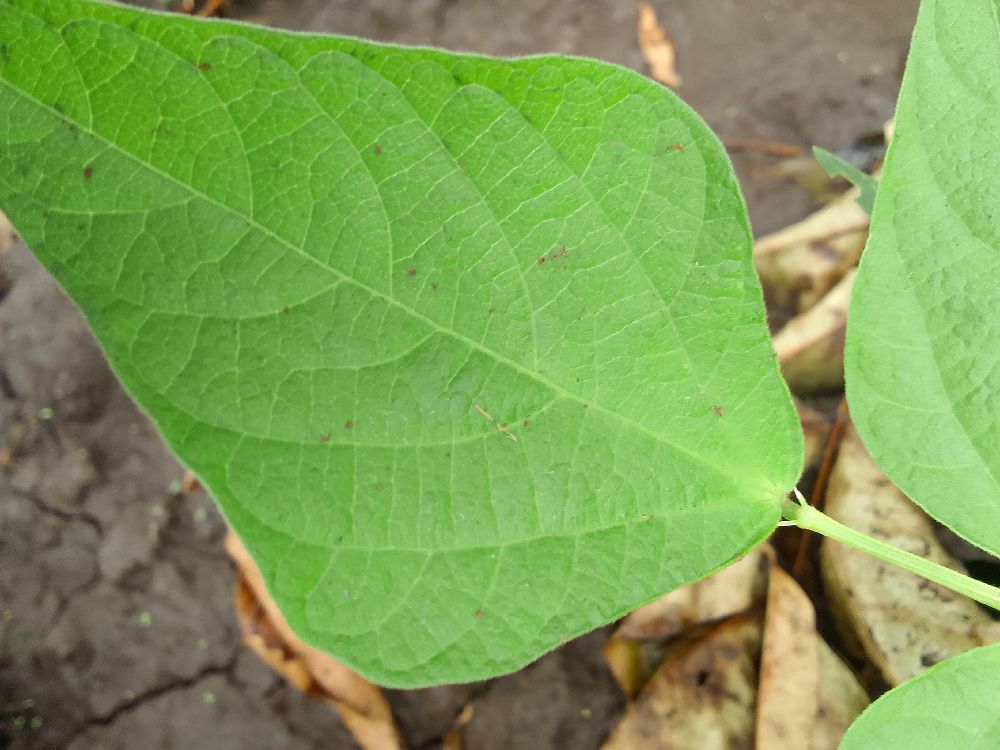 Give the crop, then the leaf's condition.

common bean, healthy
